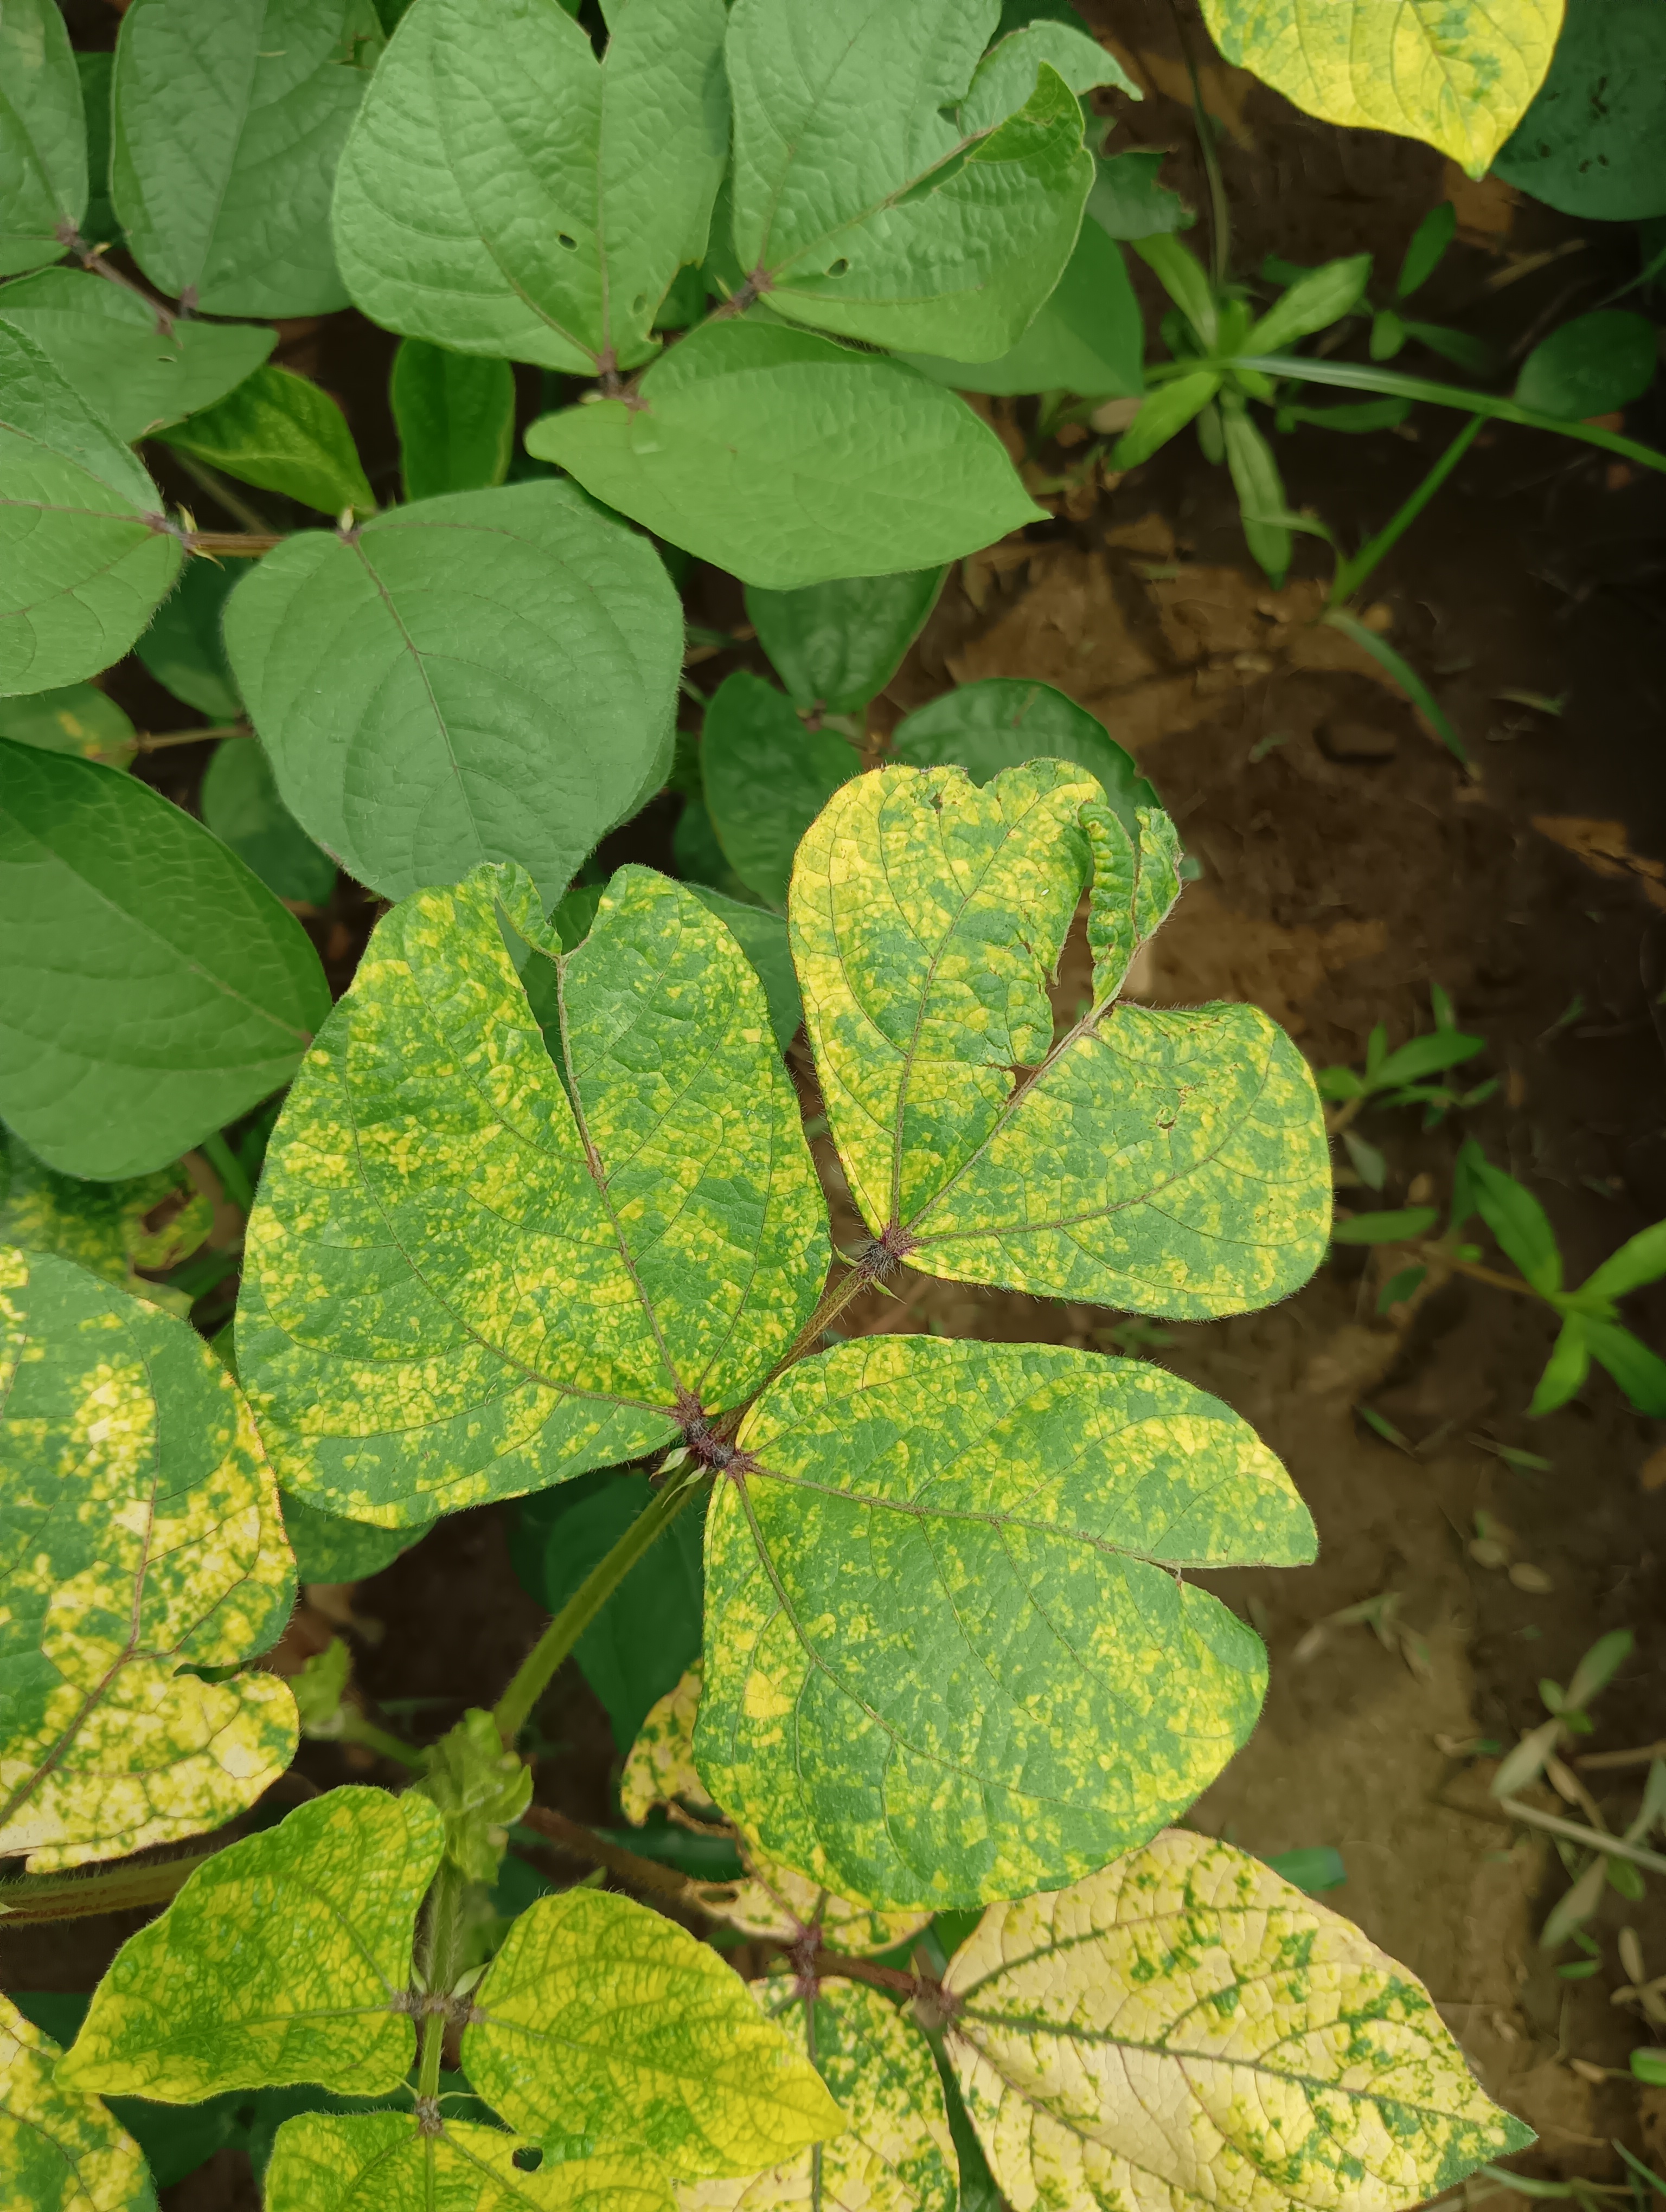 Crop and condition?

mungbean, yellow mosaic
